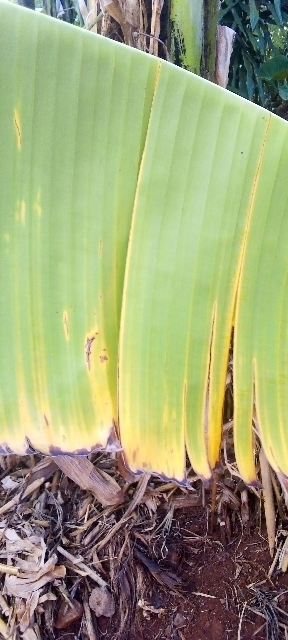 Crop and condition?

banana, fusarium wilt race 1
